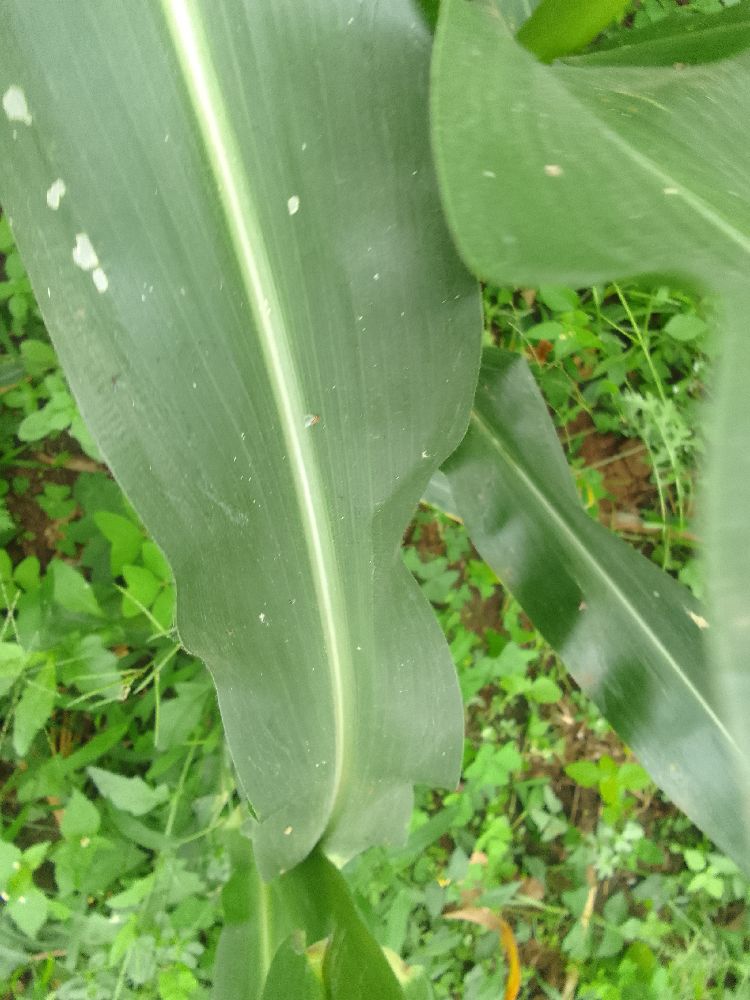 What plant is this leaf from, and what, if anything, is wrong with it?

maize, healthy
